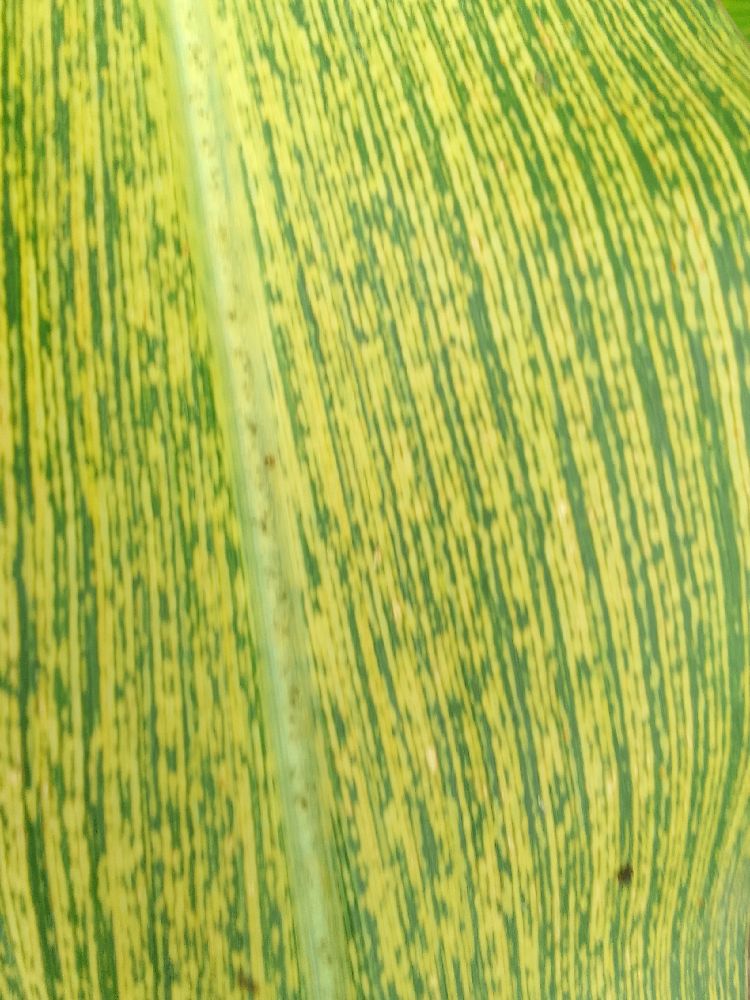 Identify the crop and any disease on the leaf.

maize, maize streak virus
